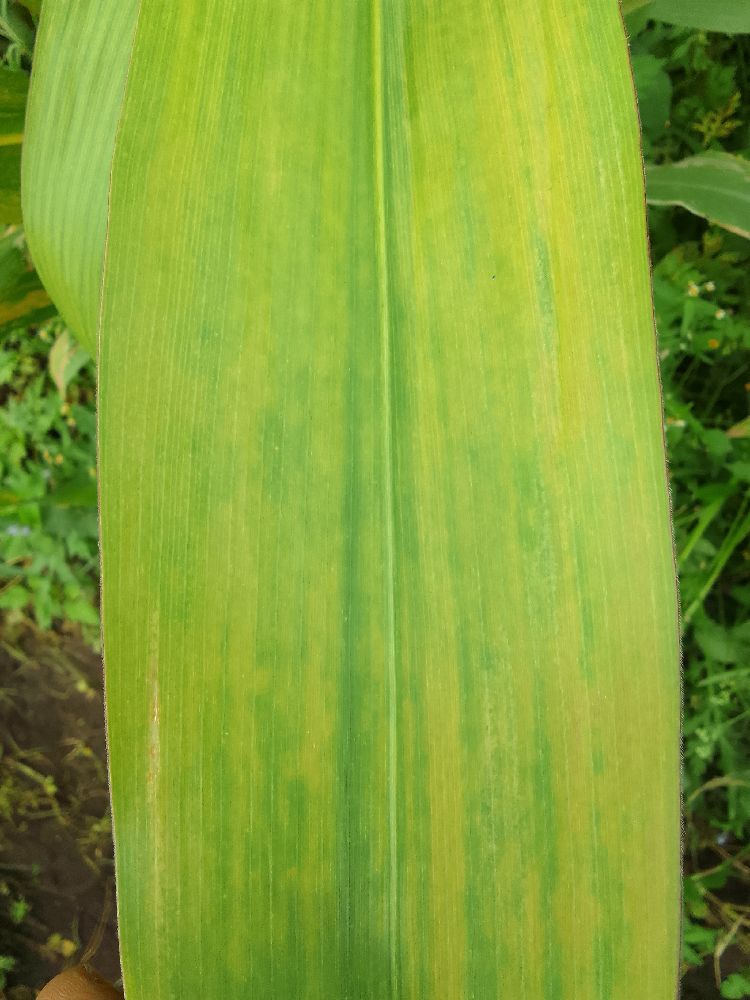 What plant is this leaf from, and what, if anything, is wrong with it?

maize, maize lethal necrosis
